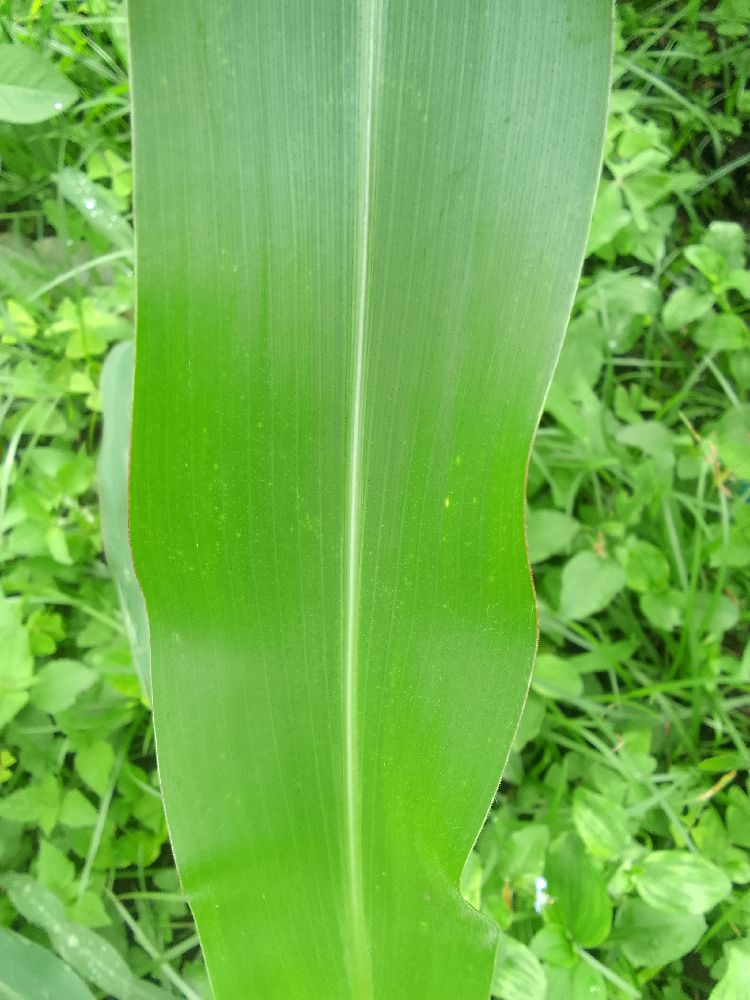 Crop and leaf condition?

maize, healthy
